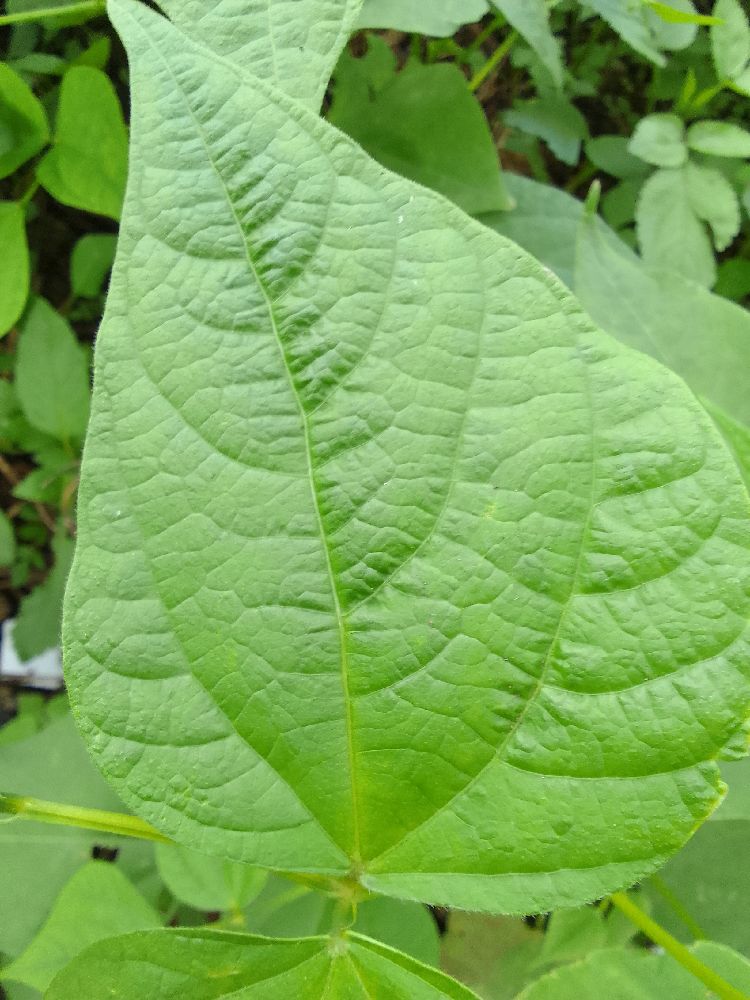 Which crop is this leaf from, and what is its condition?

common bean, healthy
